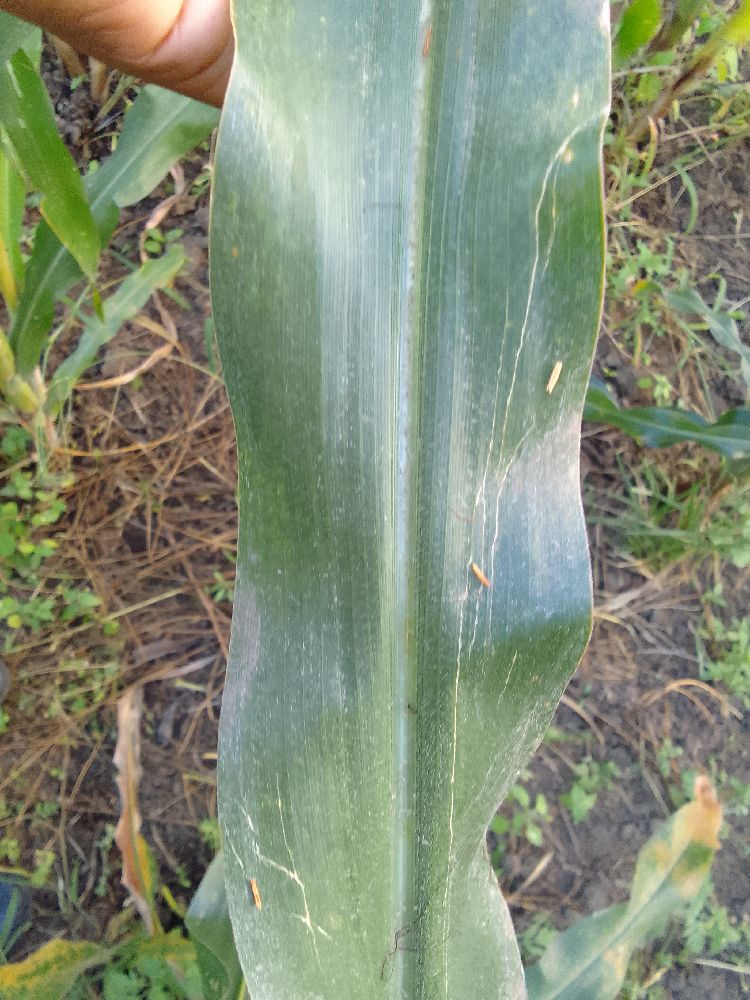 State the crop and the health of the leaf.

maize, healthy
